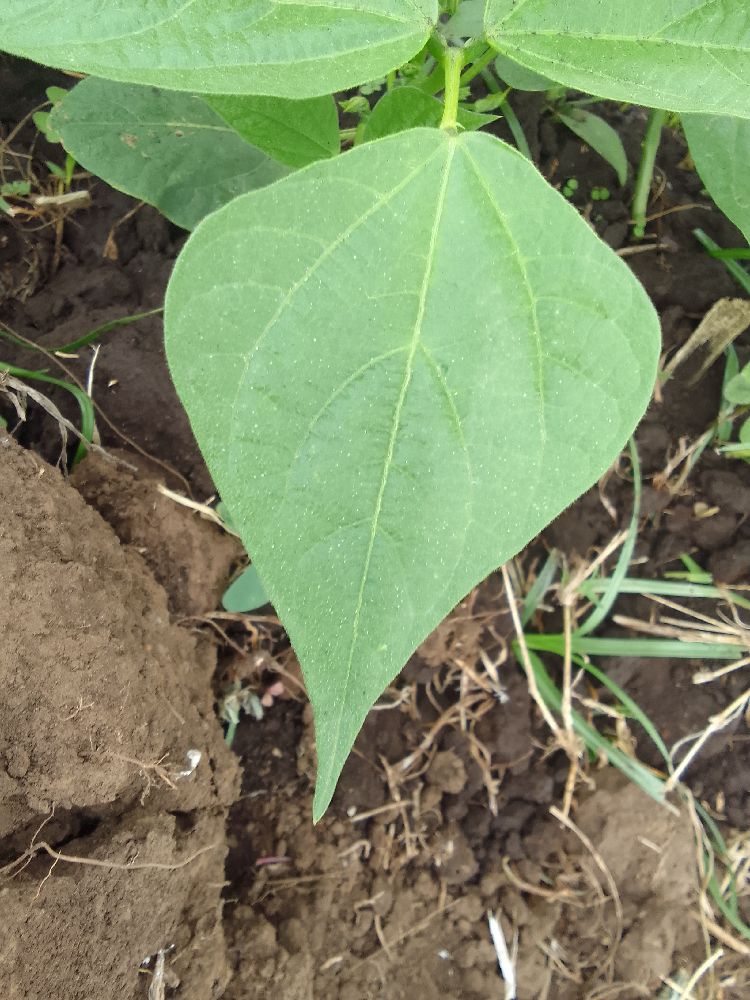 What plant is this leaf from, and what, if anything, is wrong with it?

common bean, healthy
